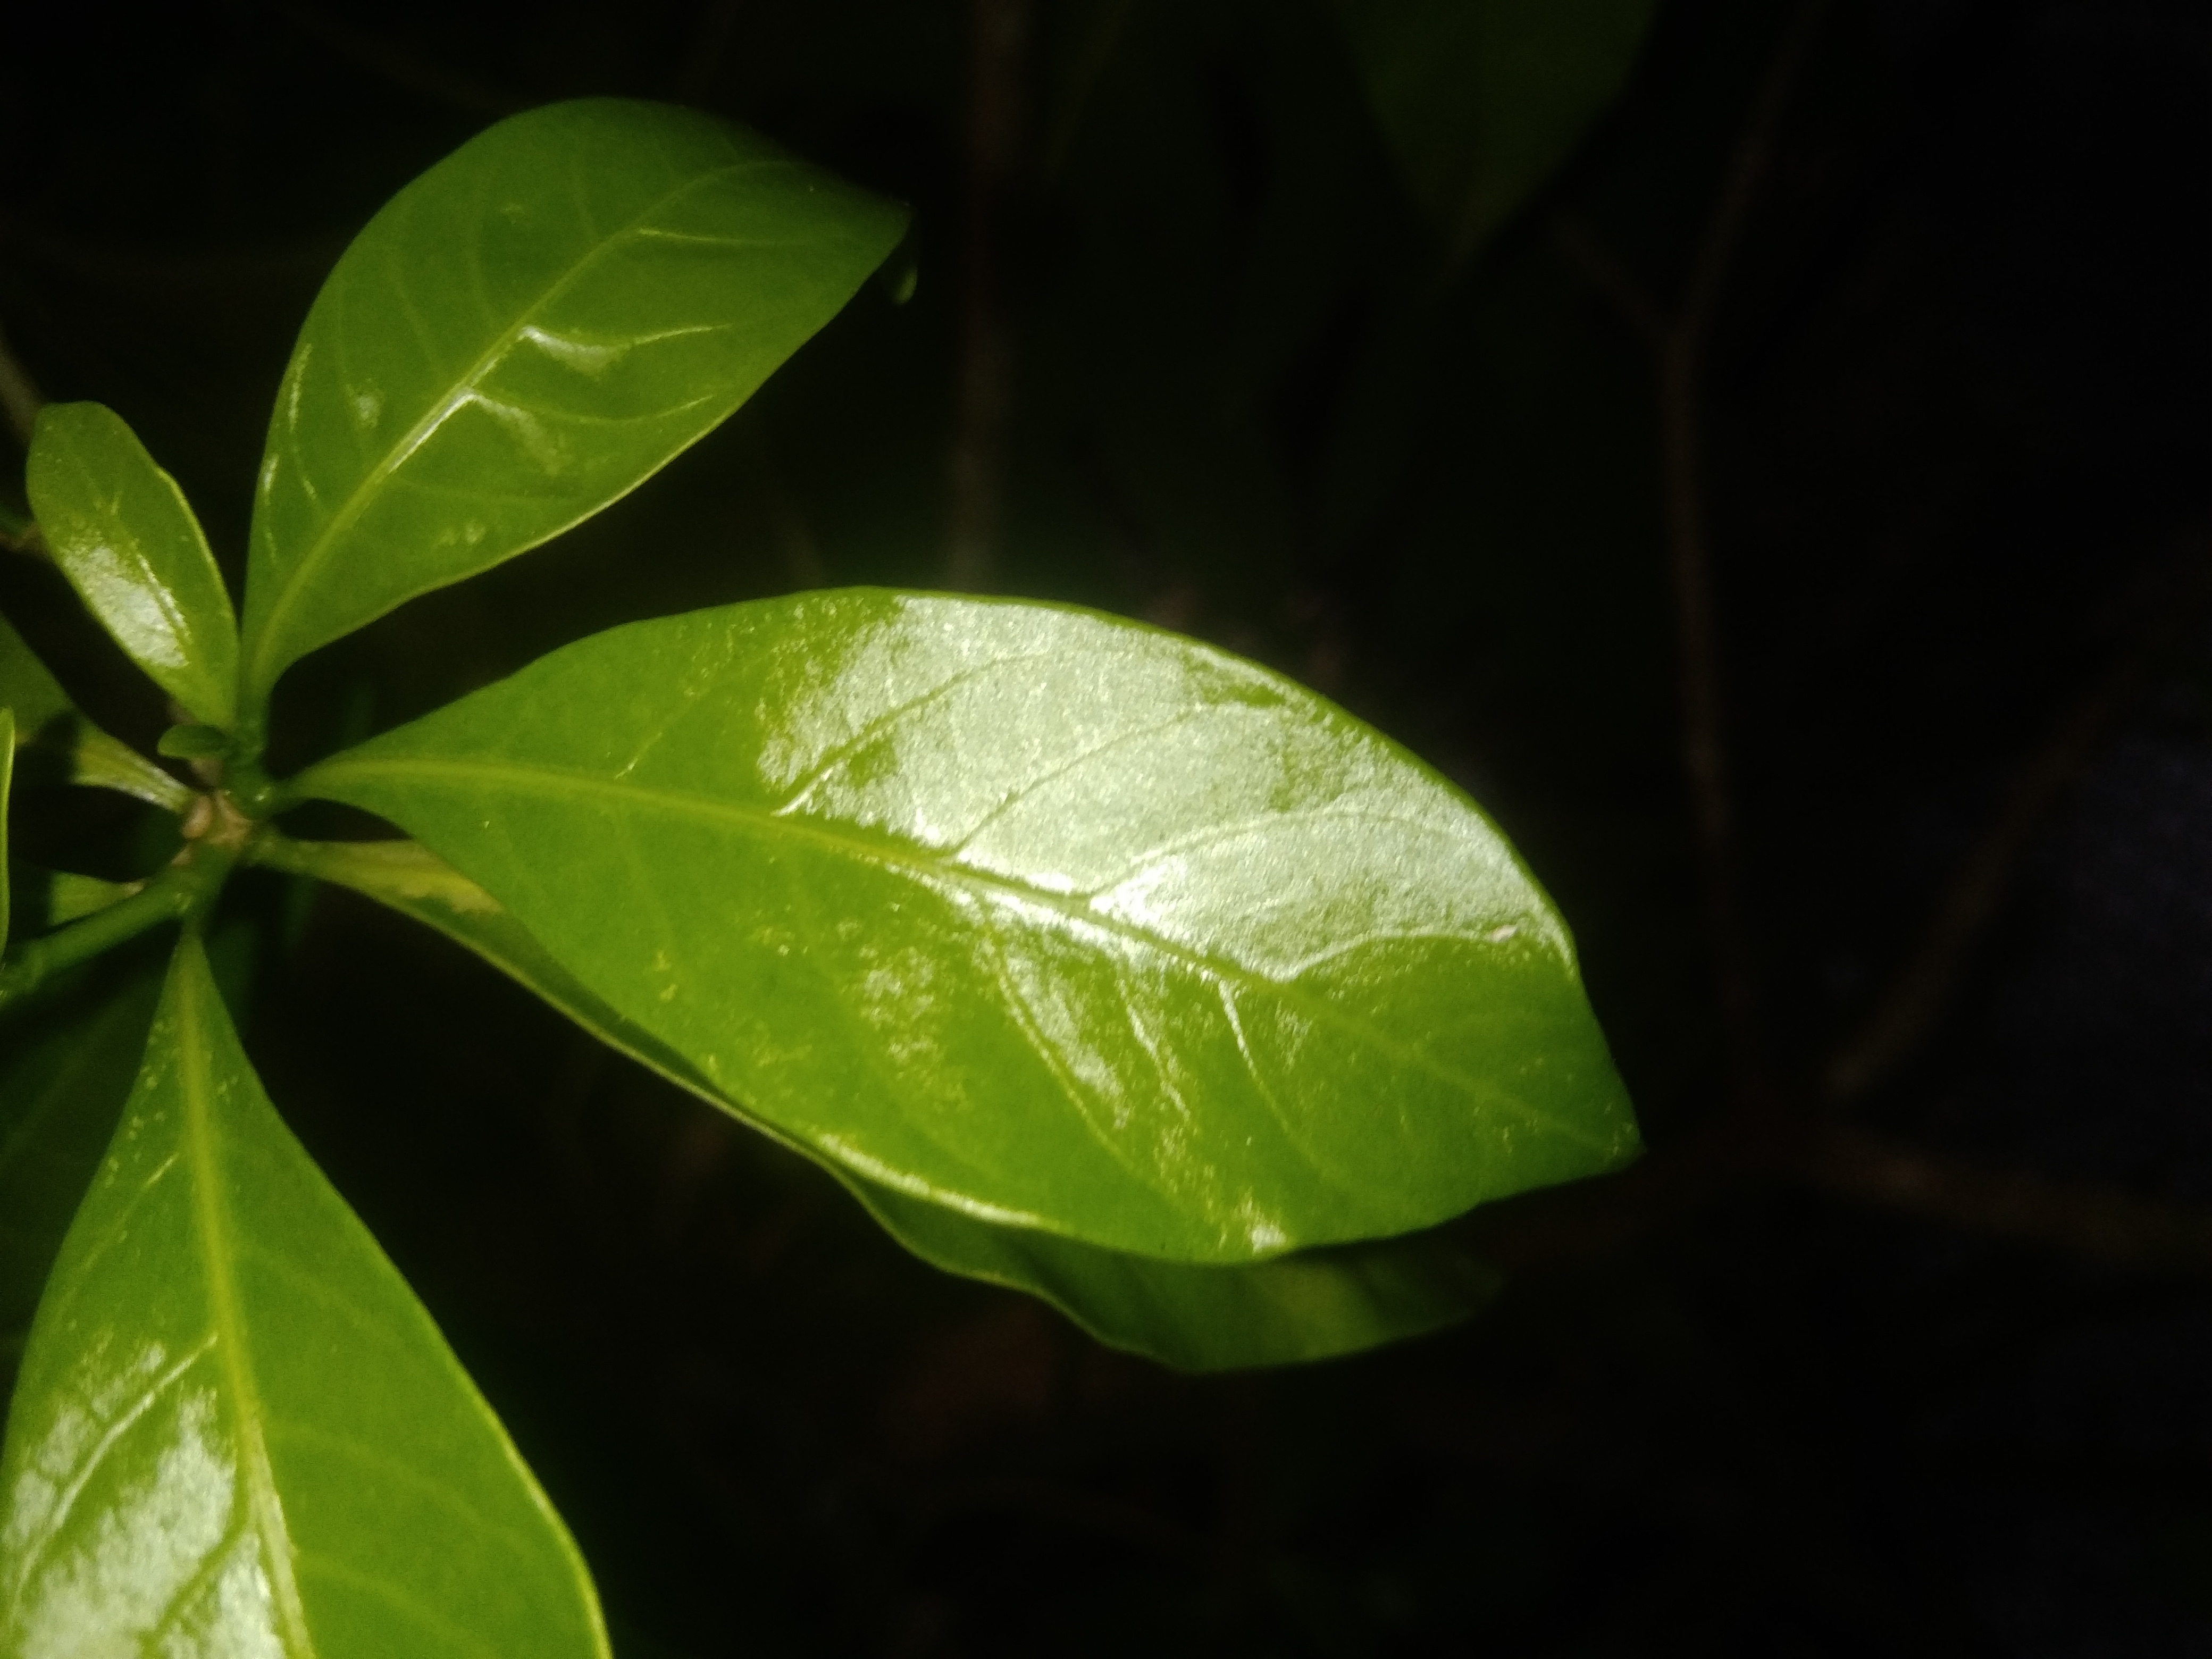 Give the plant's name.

togor
